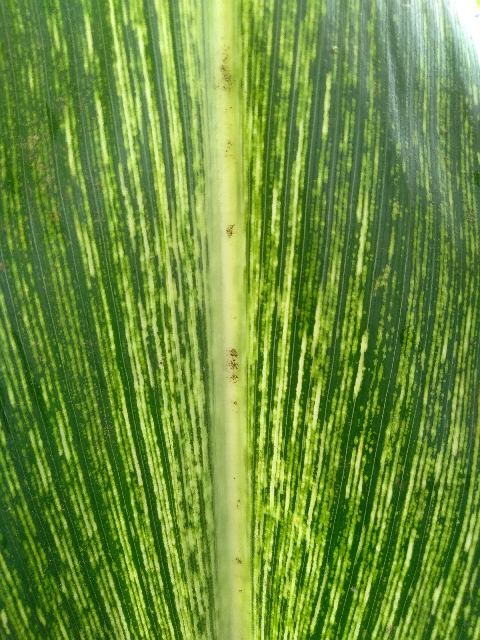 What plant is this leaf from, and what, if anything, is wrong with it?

maize, maize streak virus
